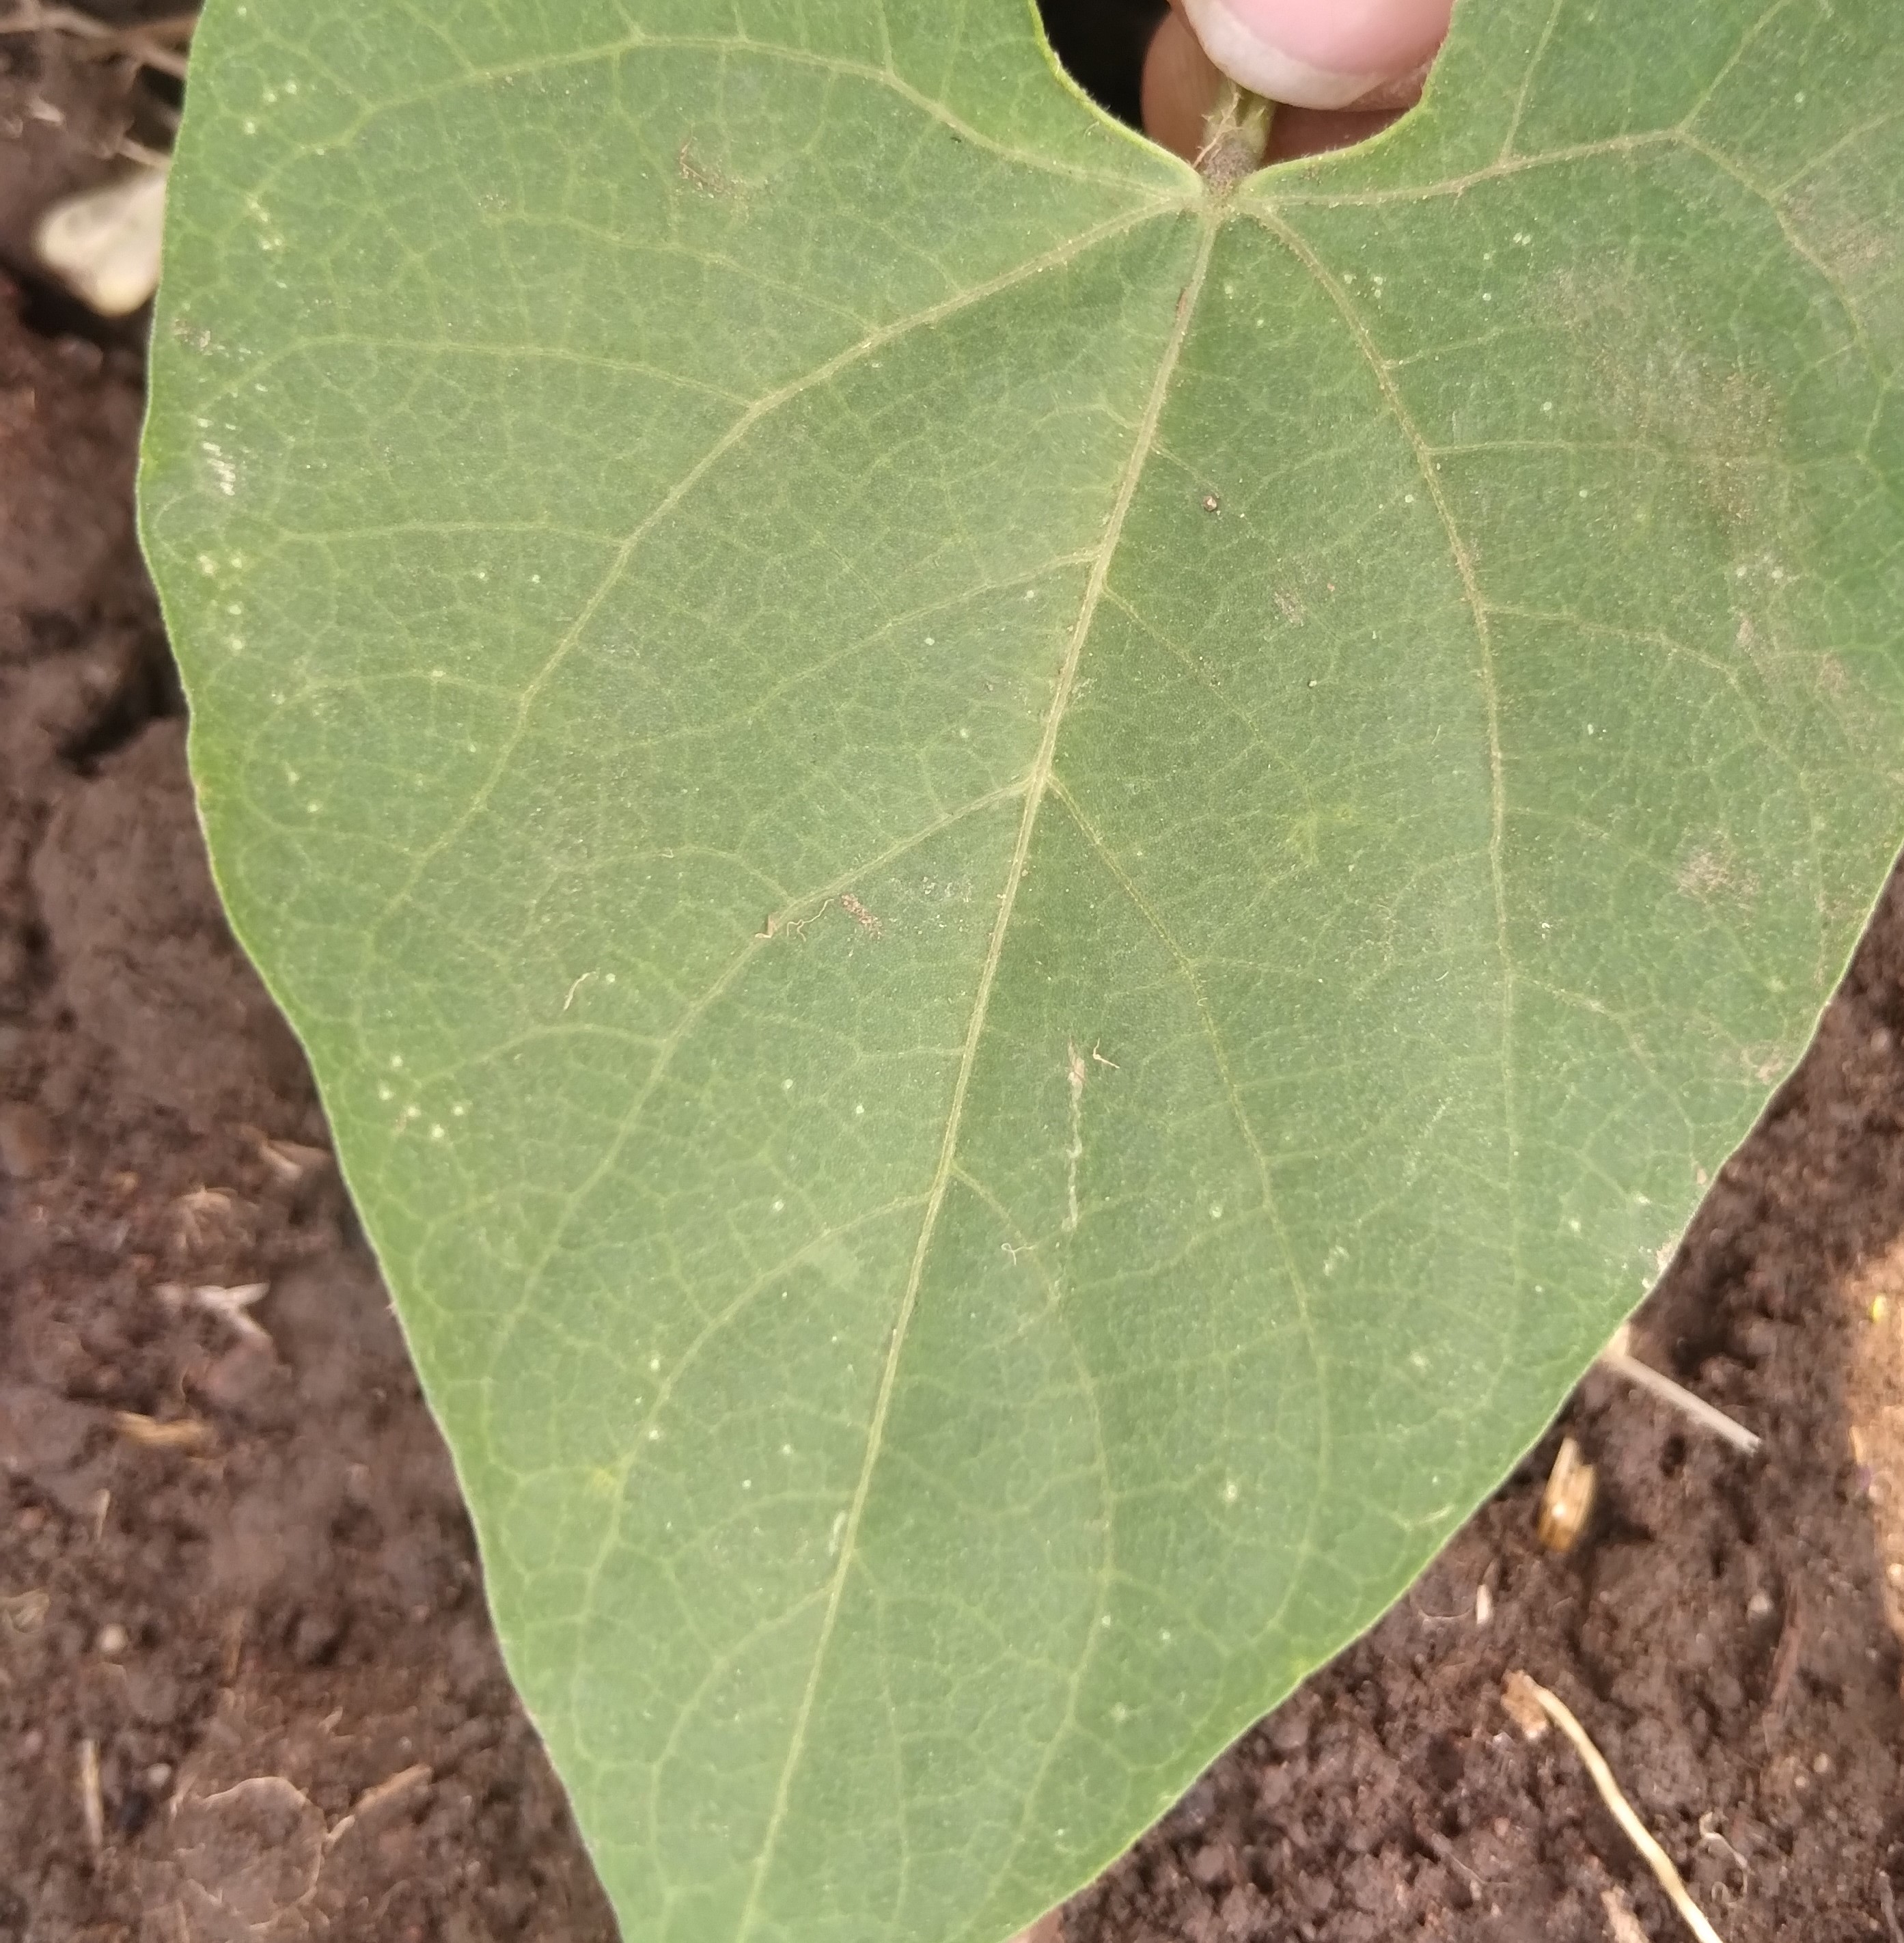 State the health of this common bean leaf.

healthy
